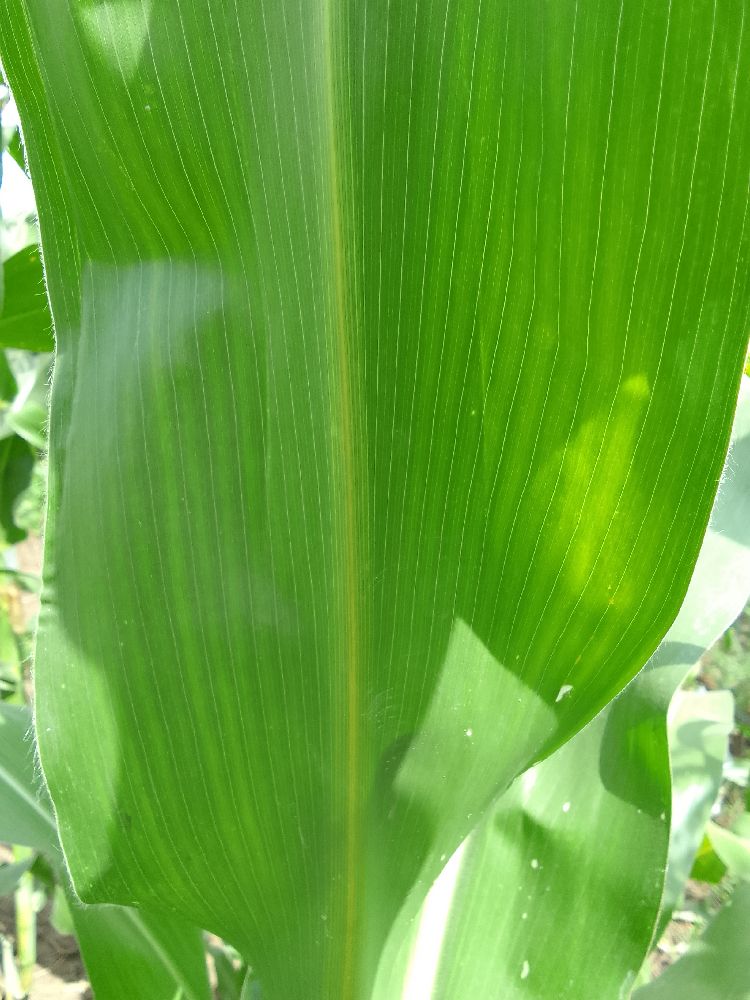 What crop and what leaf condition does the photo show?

maize, healthy
